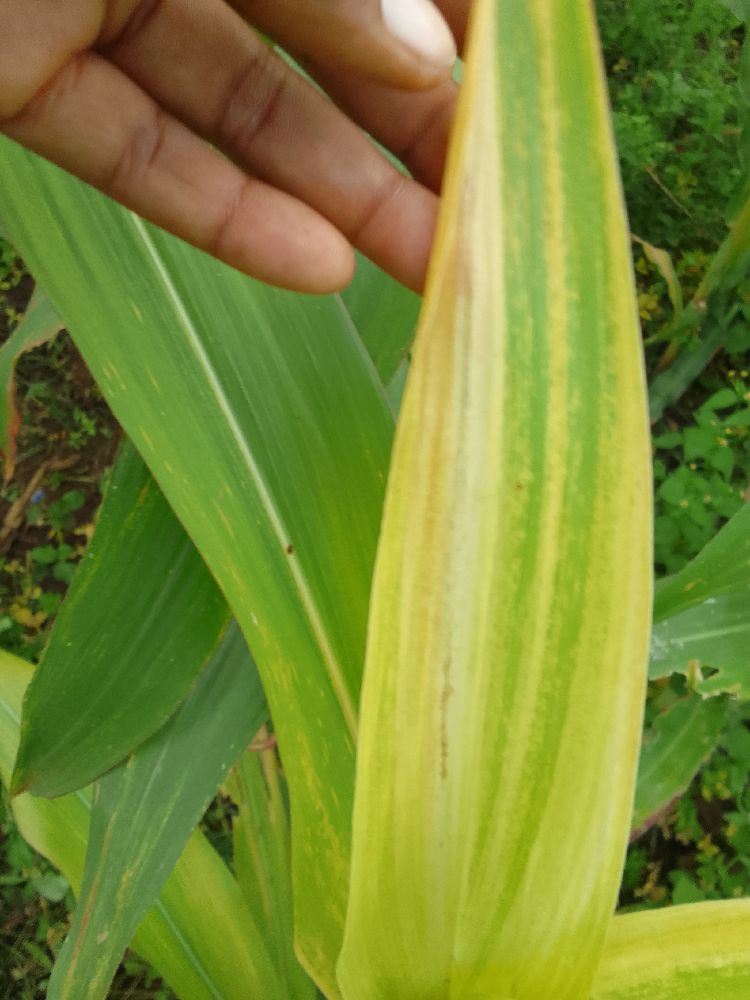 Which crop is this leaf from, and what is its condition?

maize, maize lethal necrosis
